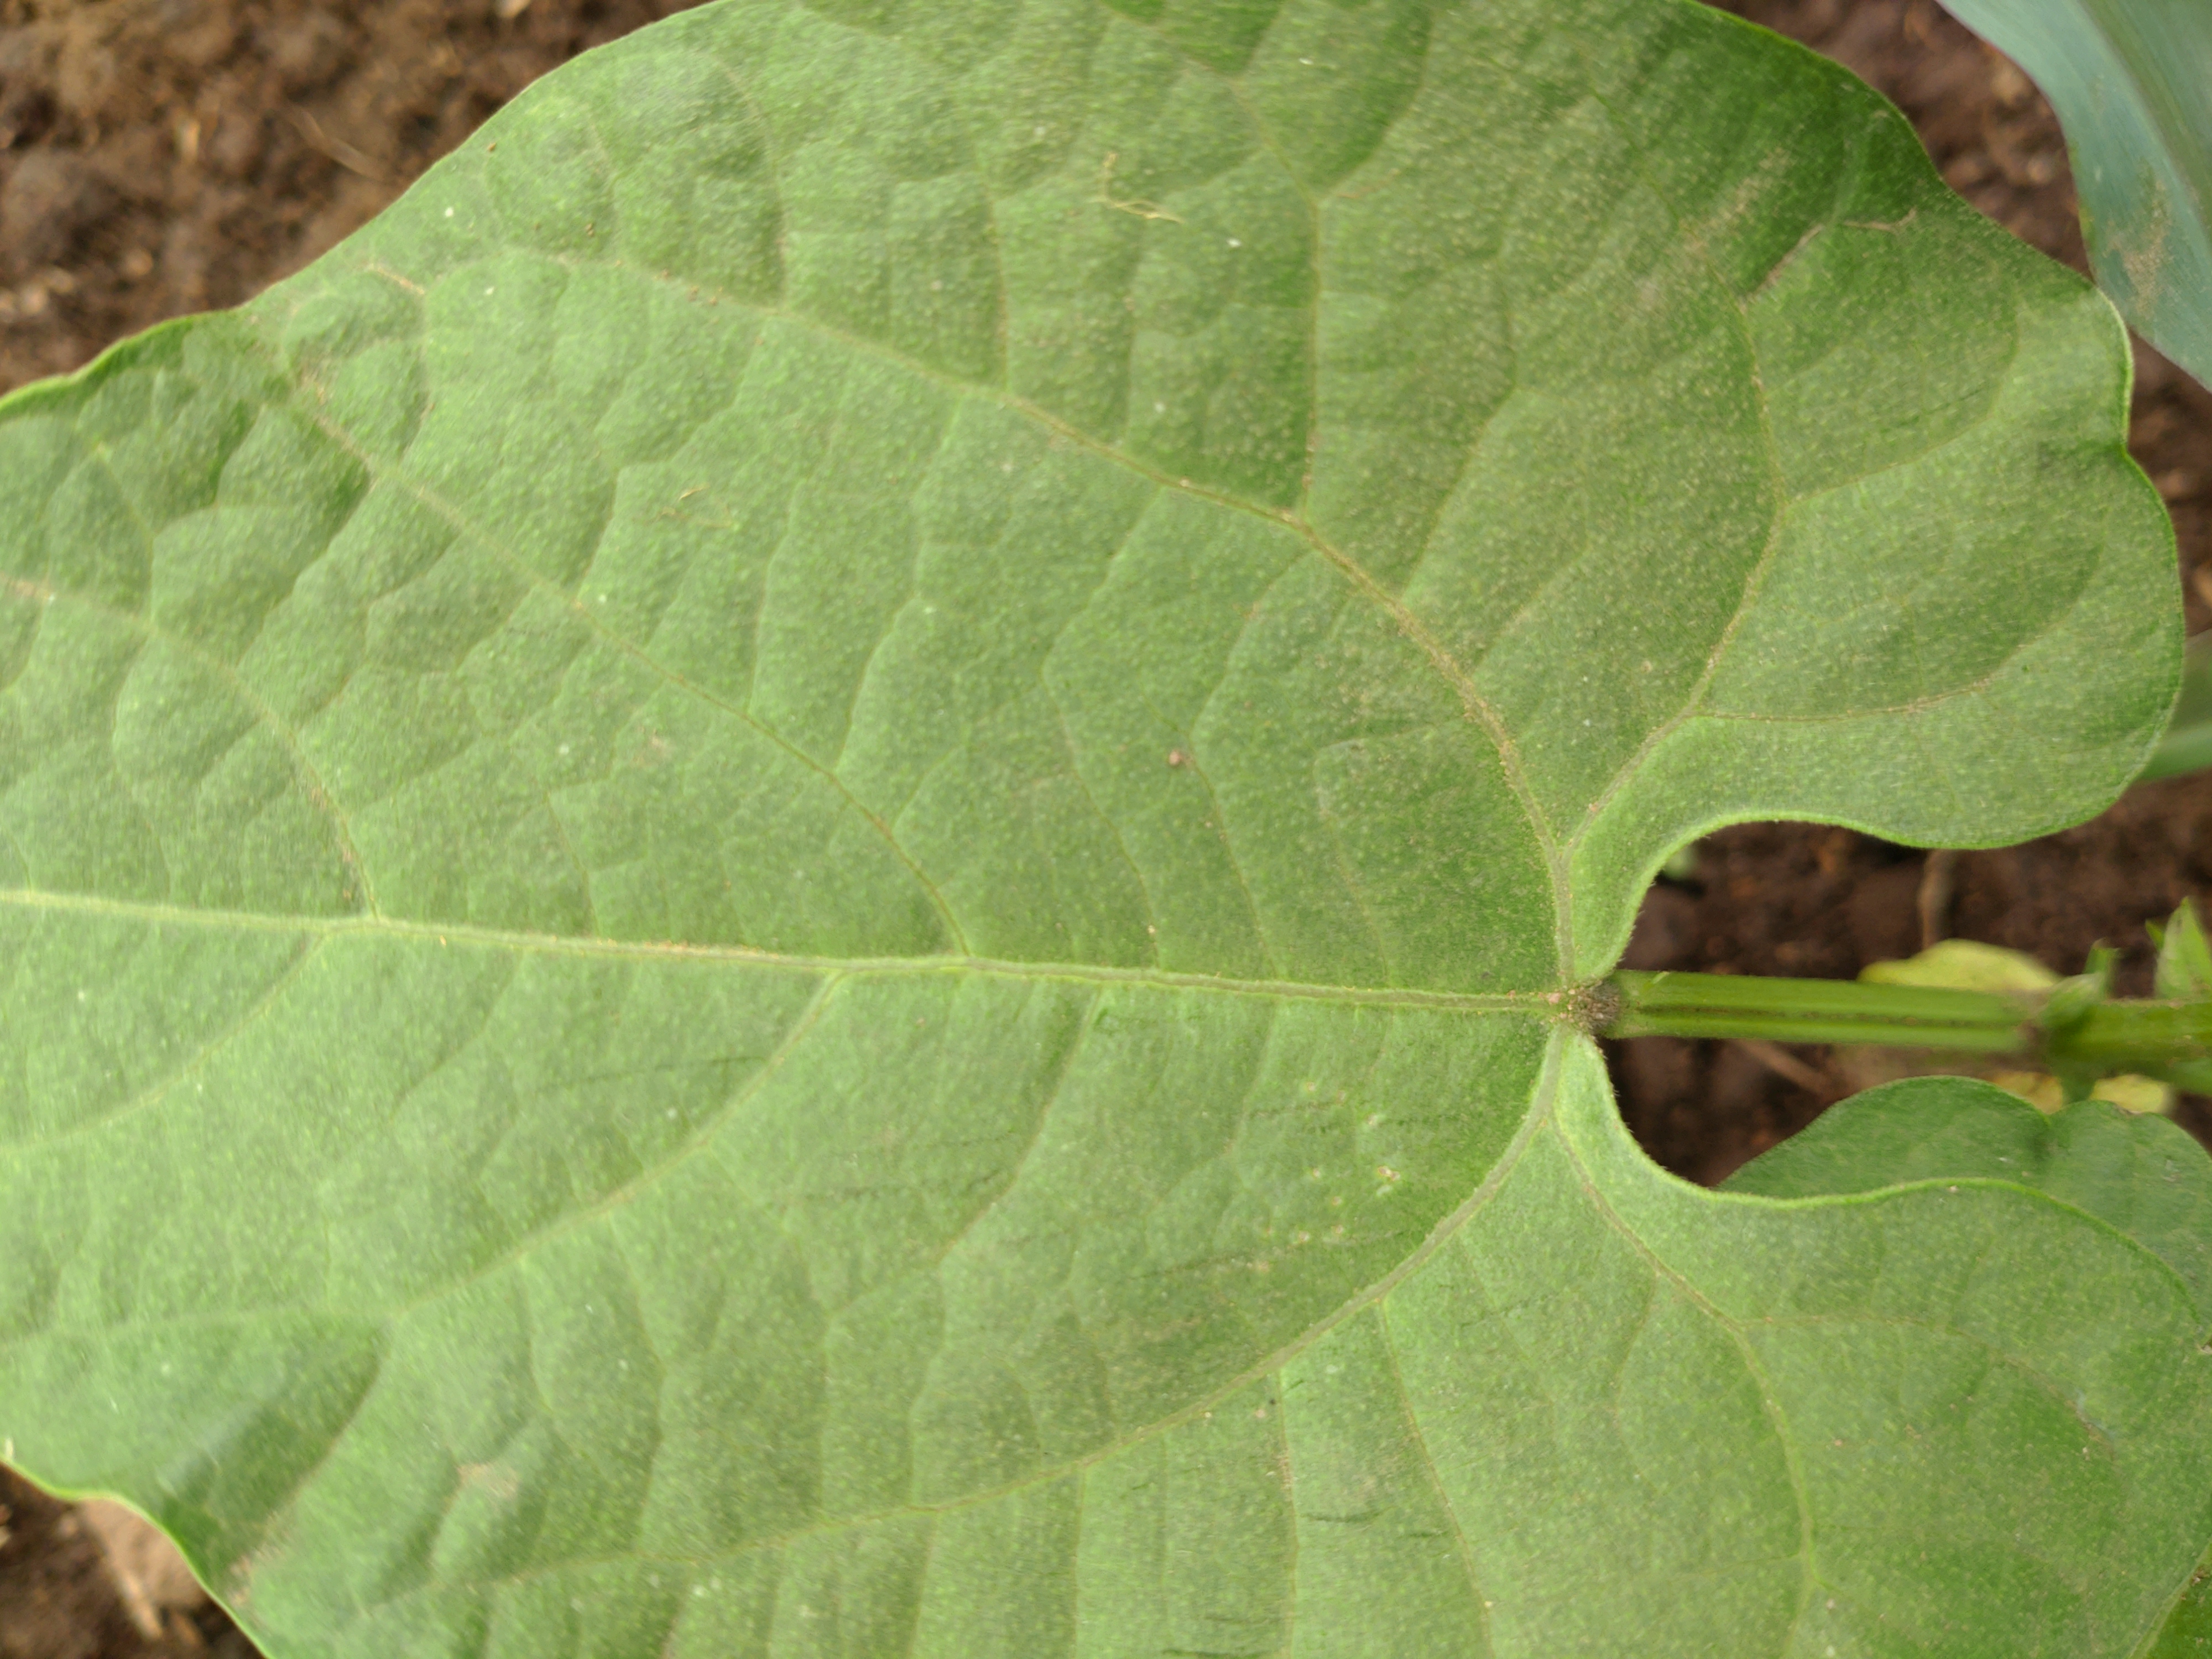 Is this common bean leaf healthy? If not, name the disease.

healthy
